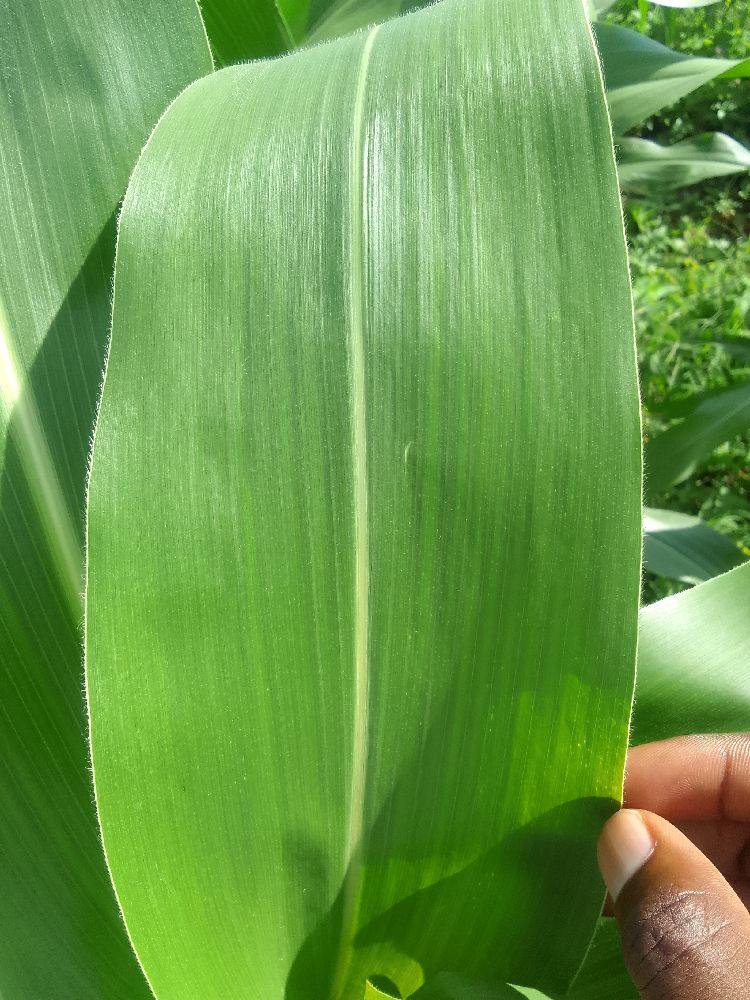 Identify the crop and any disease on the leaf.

maize, healthy
